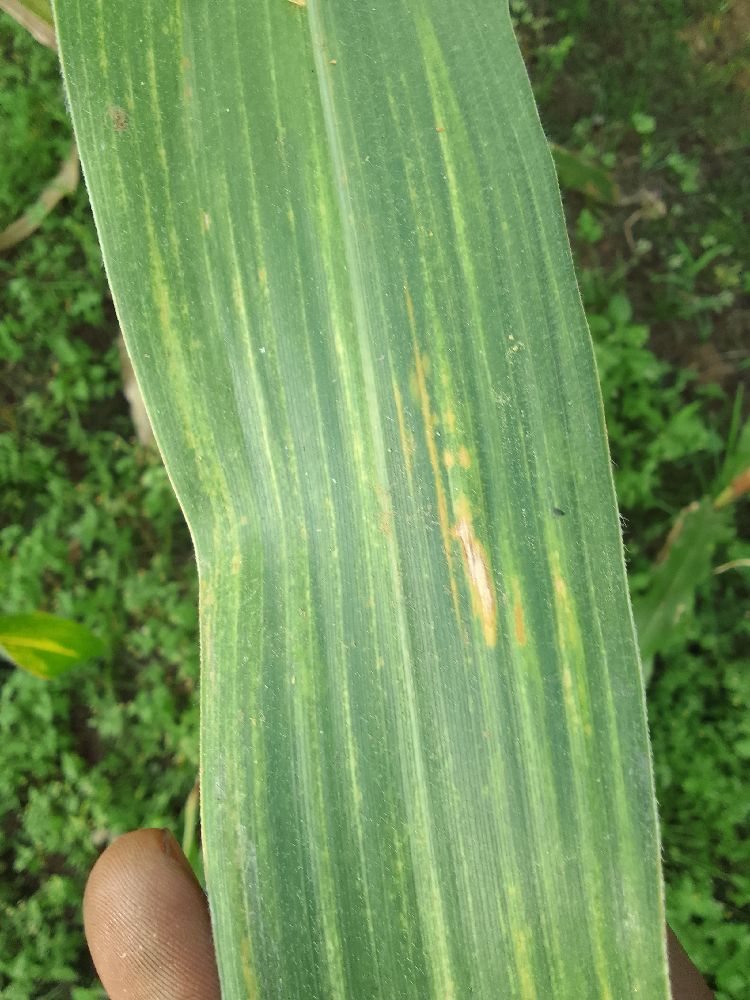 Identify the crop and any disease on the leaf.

maize, maize lethal necrosis
